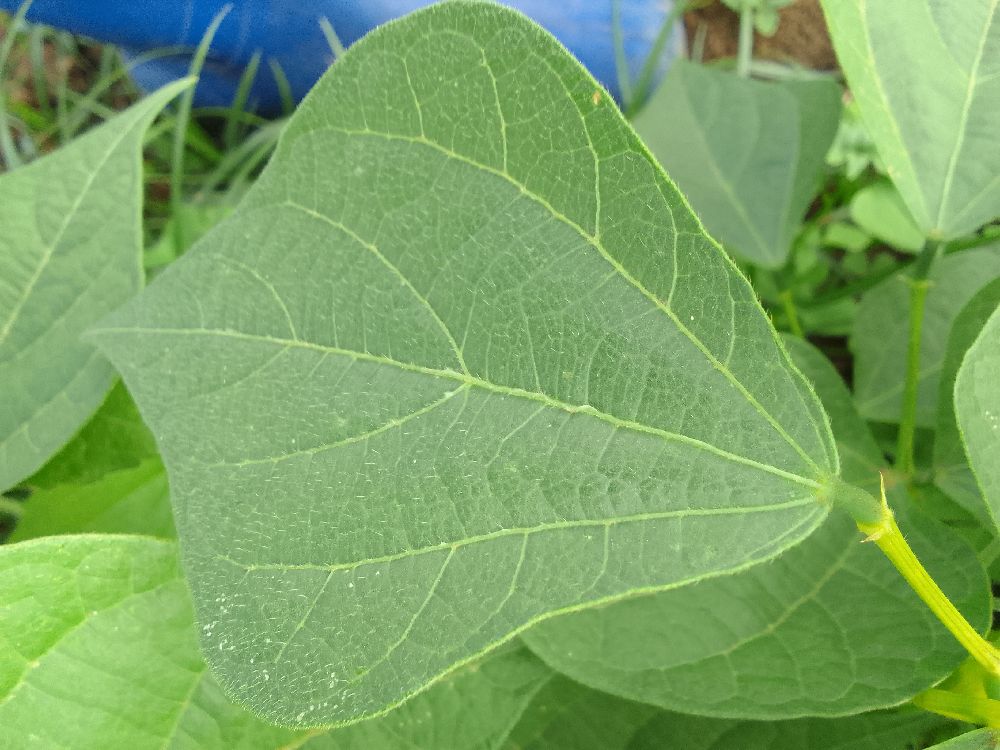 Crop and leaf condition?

common bean, healthy
